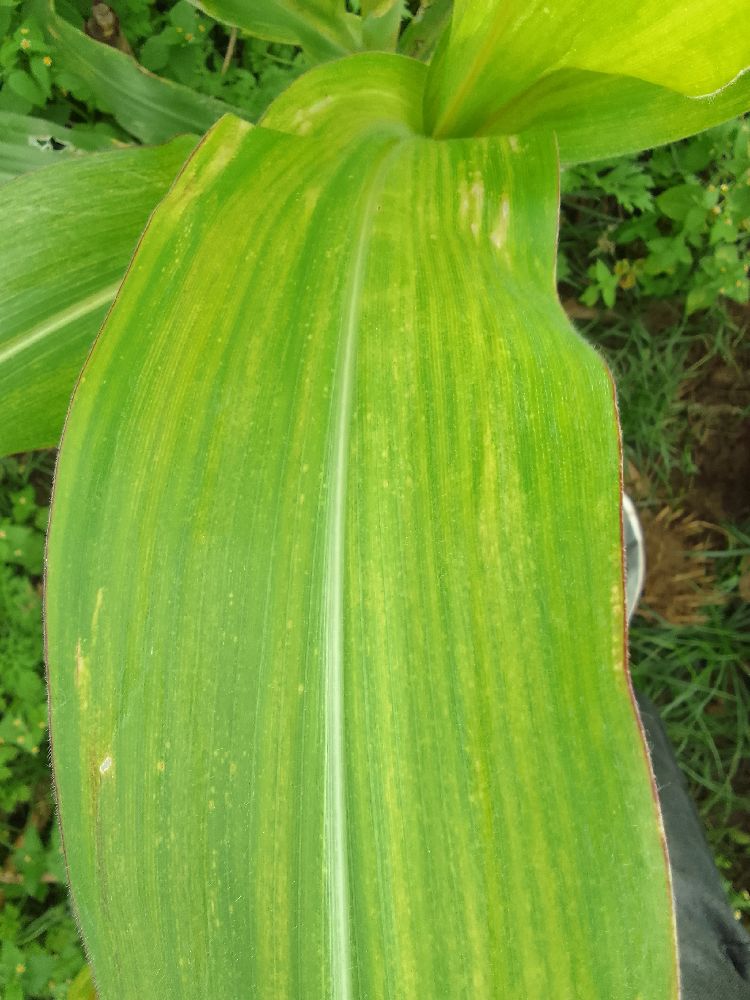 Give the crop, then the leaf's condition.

maize, maize lethal necrosis
